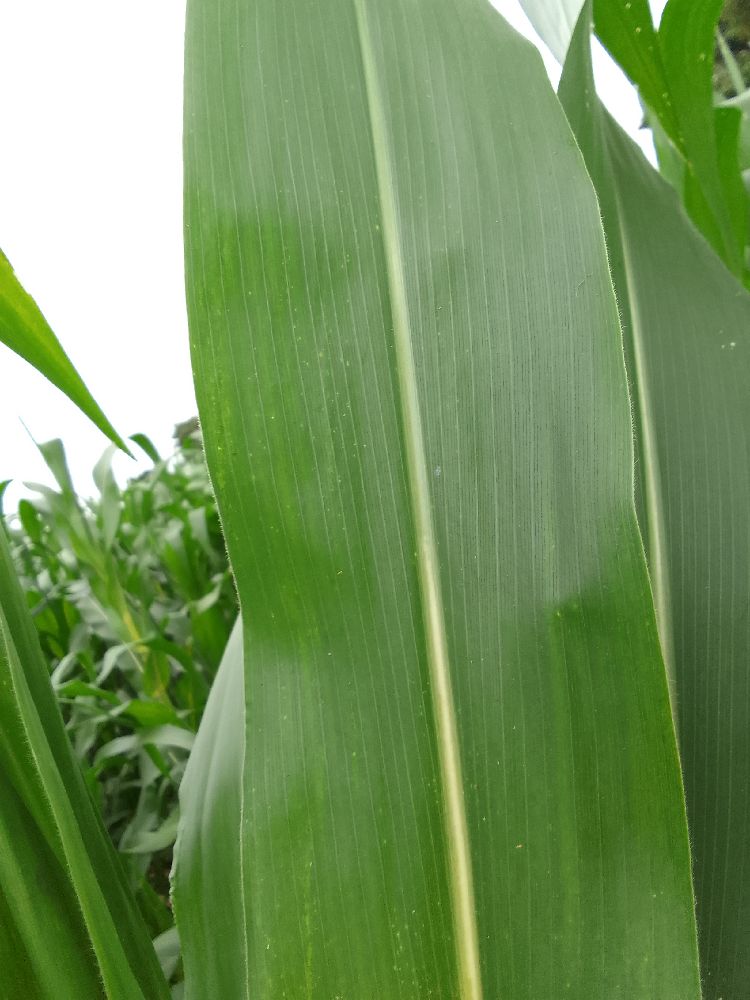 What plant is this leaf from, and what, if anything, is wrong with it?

maize, healthy
